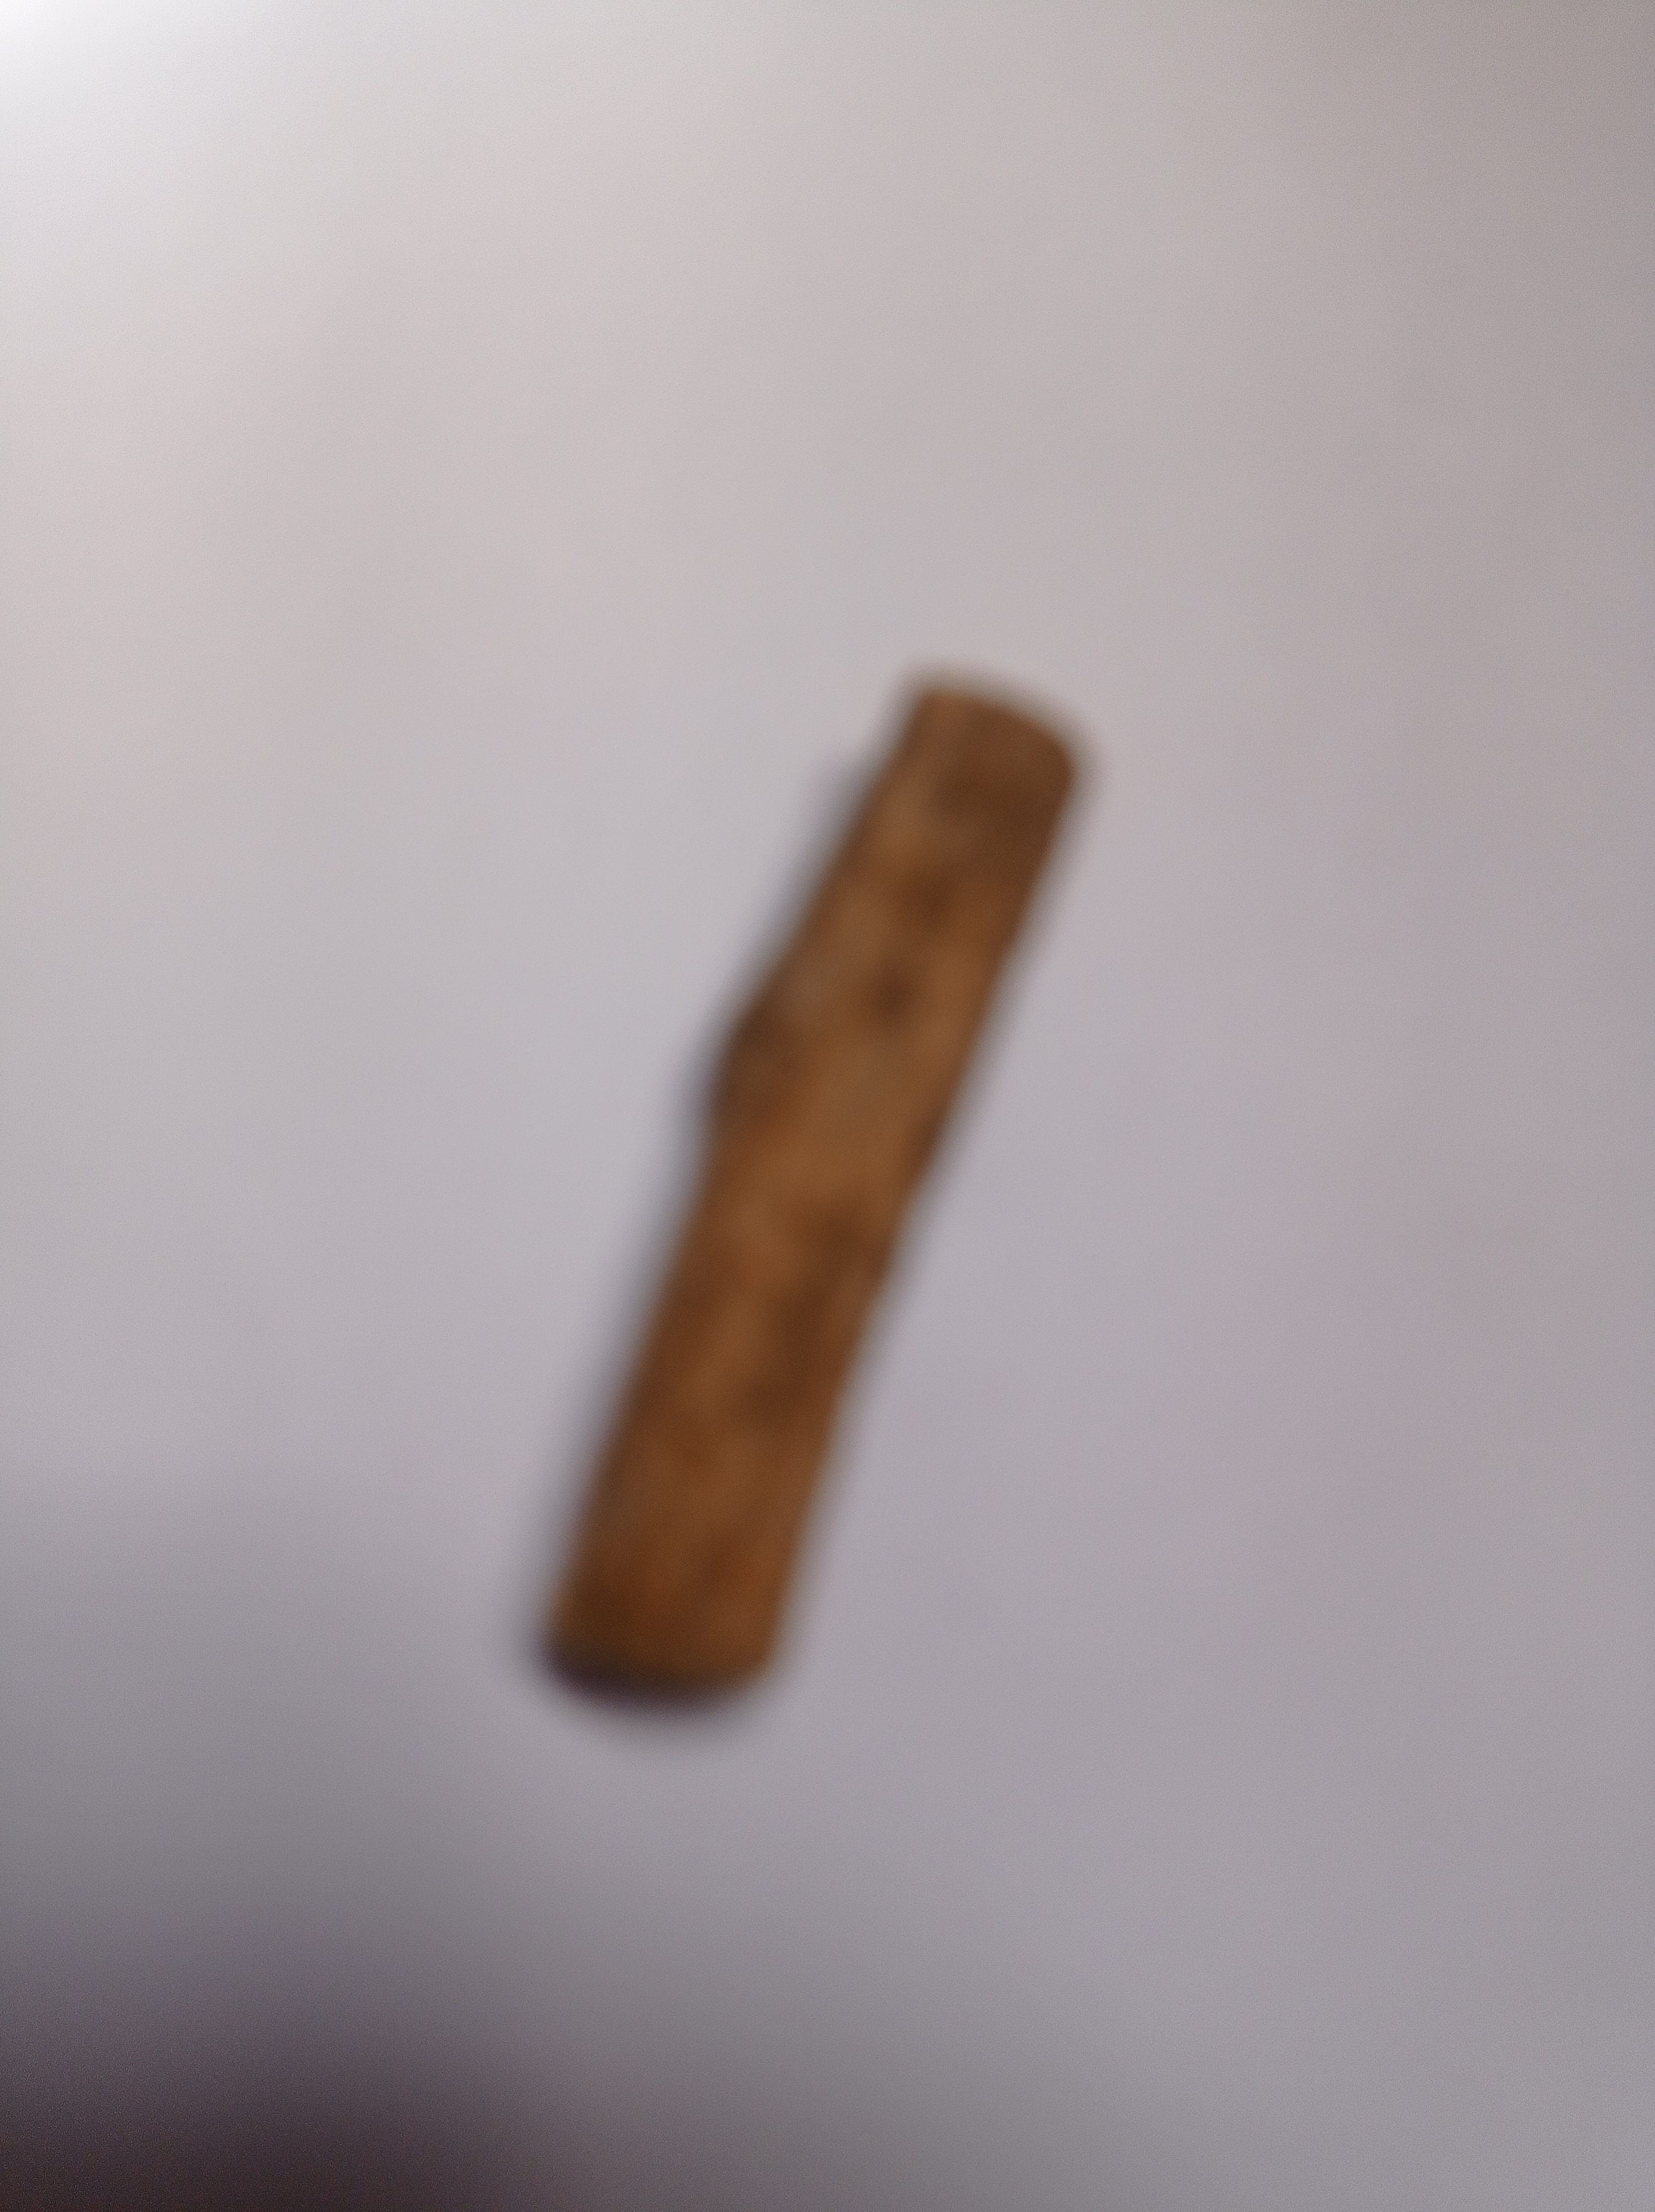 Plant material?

jesthamadh
